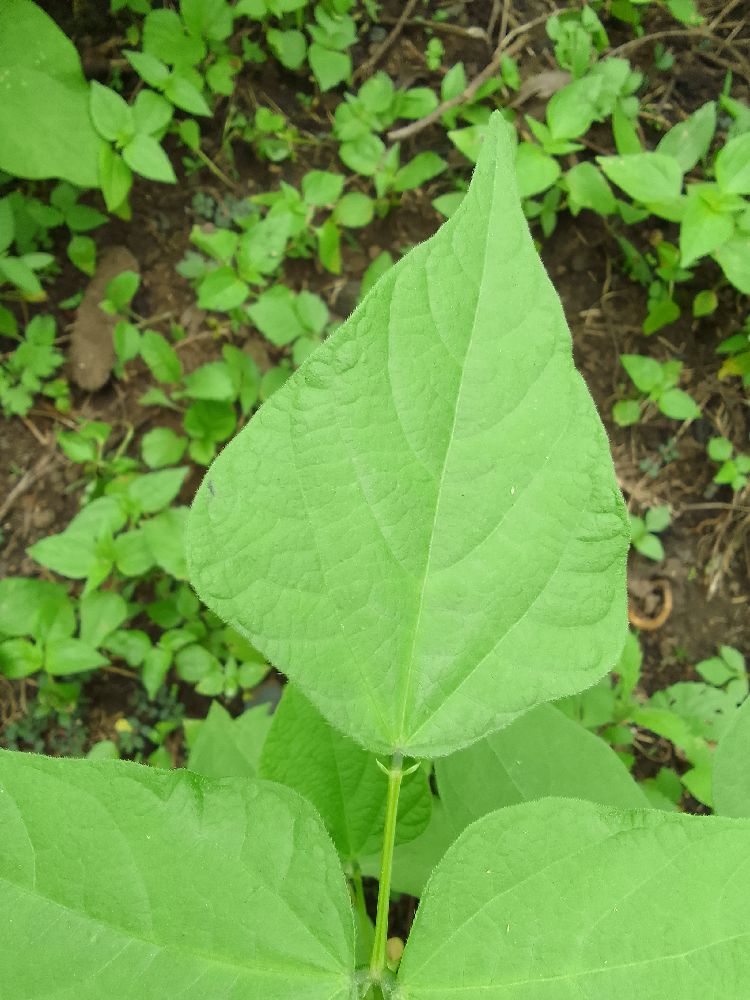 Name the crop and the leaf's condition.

common bean, healthy
